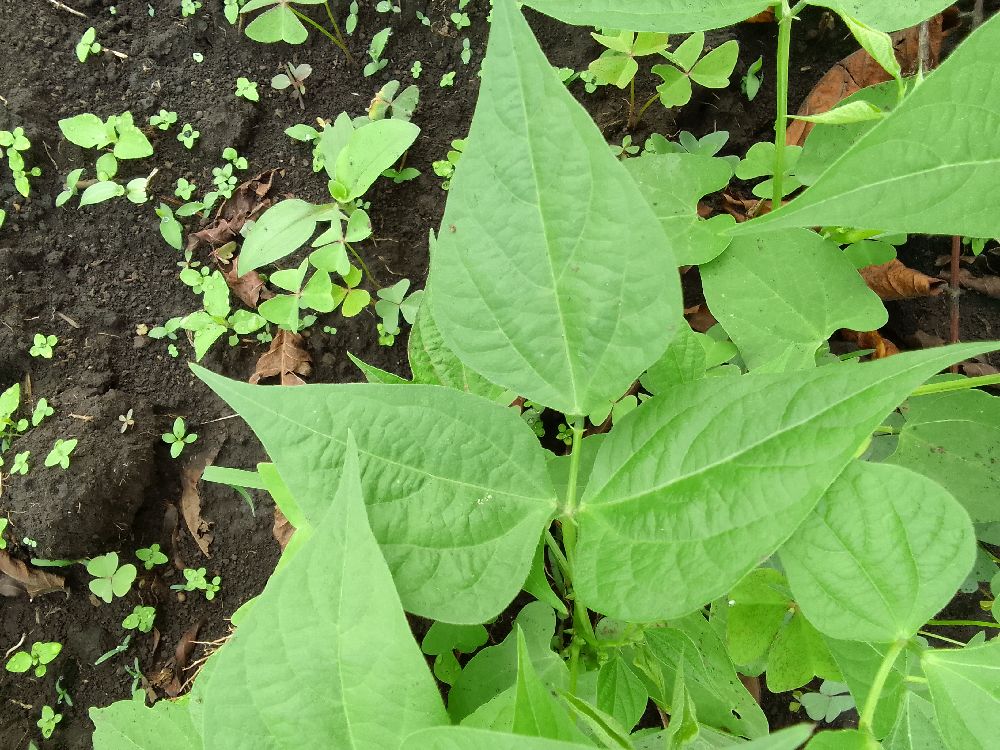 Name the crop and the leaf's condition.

common bean, healthy
